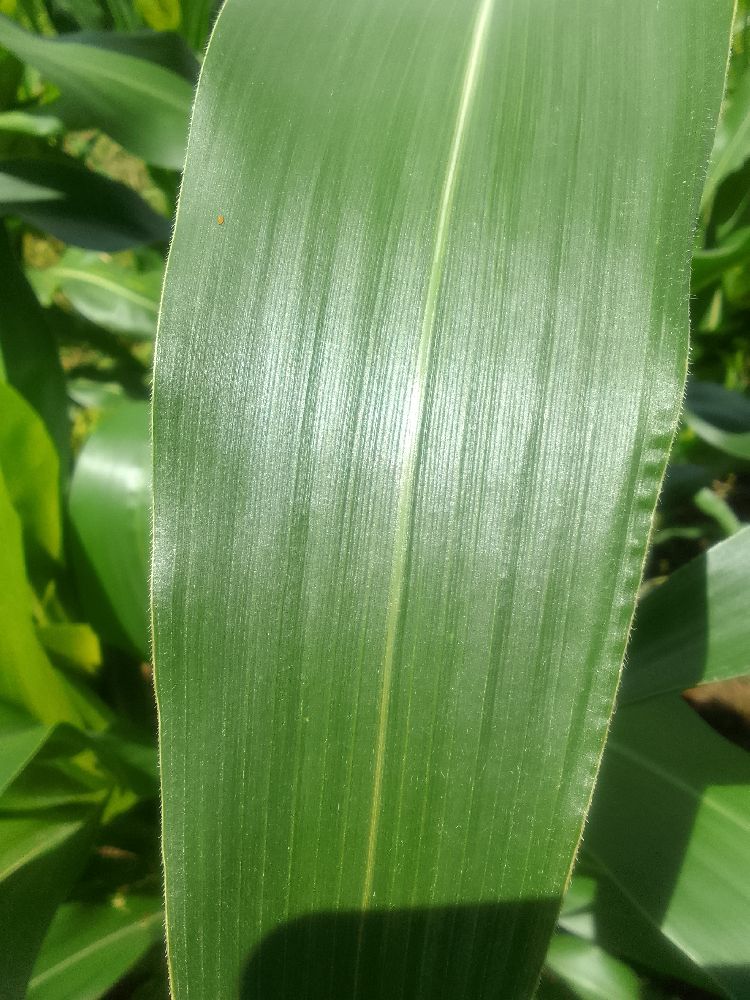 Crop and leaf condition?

maize, healthy
